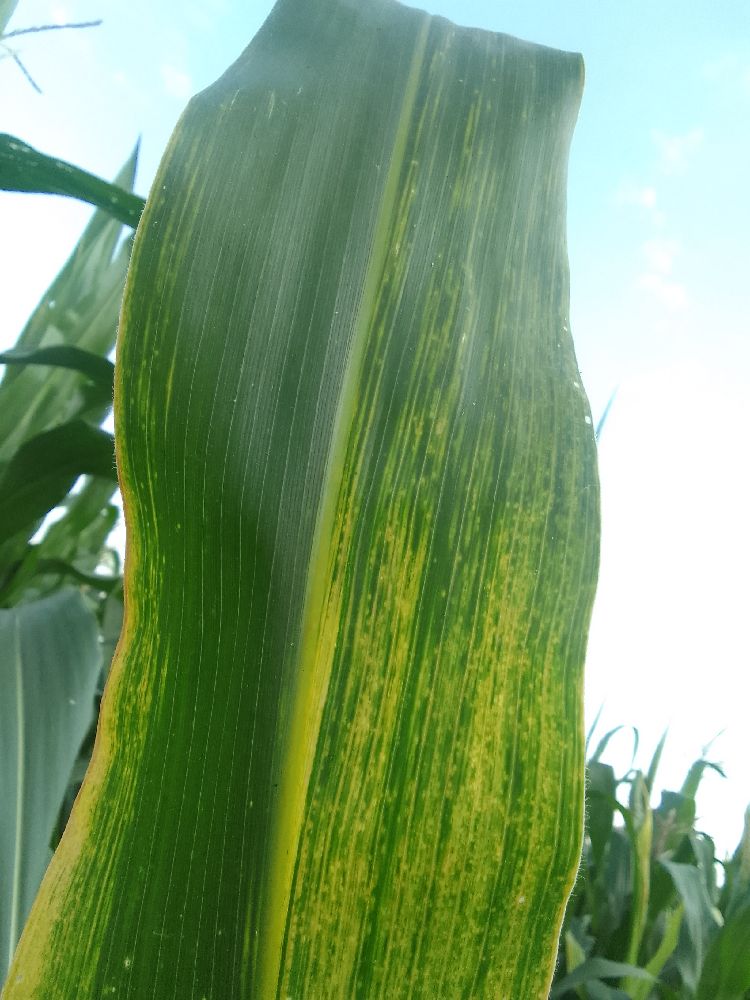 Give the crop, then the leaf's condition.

maize, maize lethal necrosis
